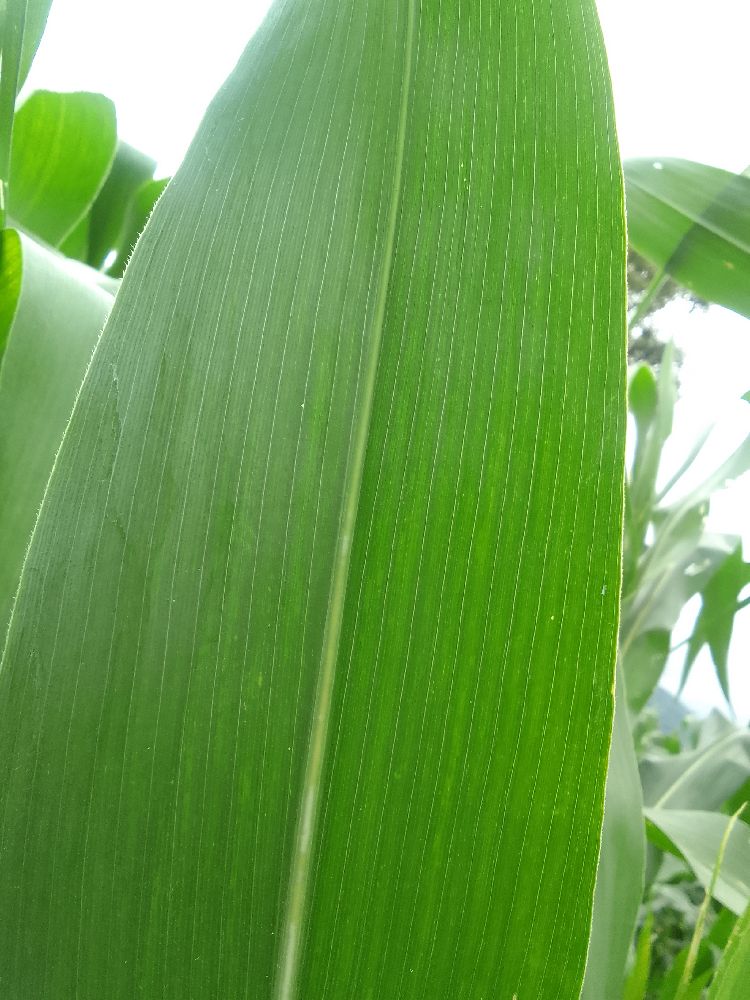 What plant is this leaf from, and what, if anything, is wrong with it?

maize, healthy
